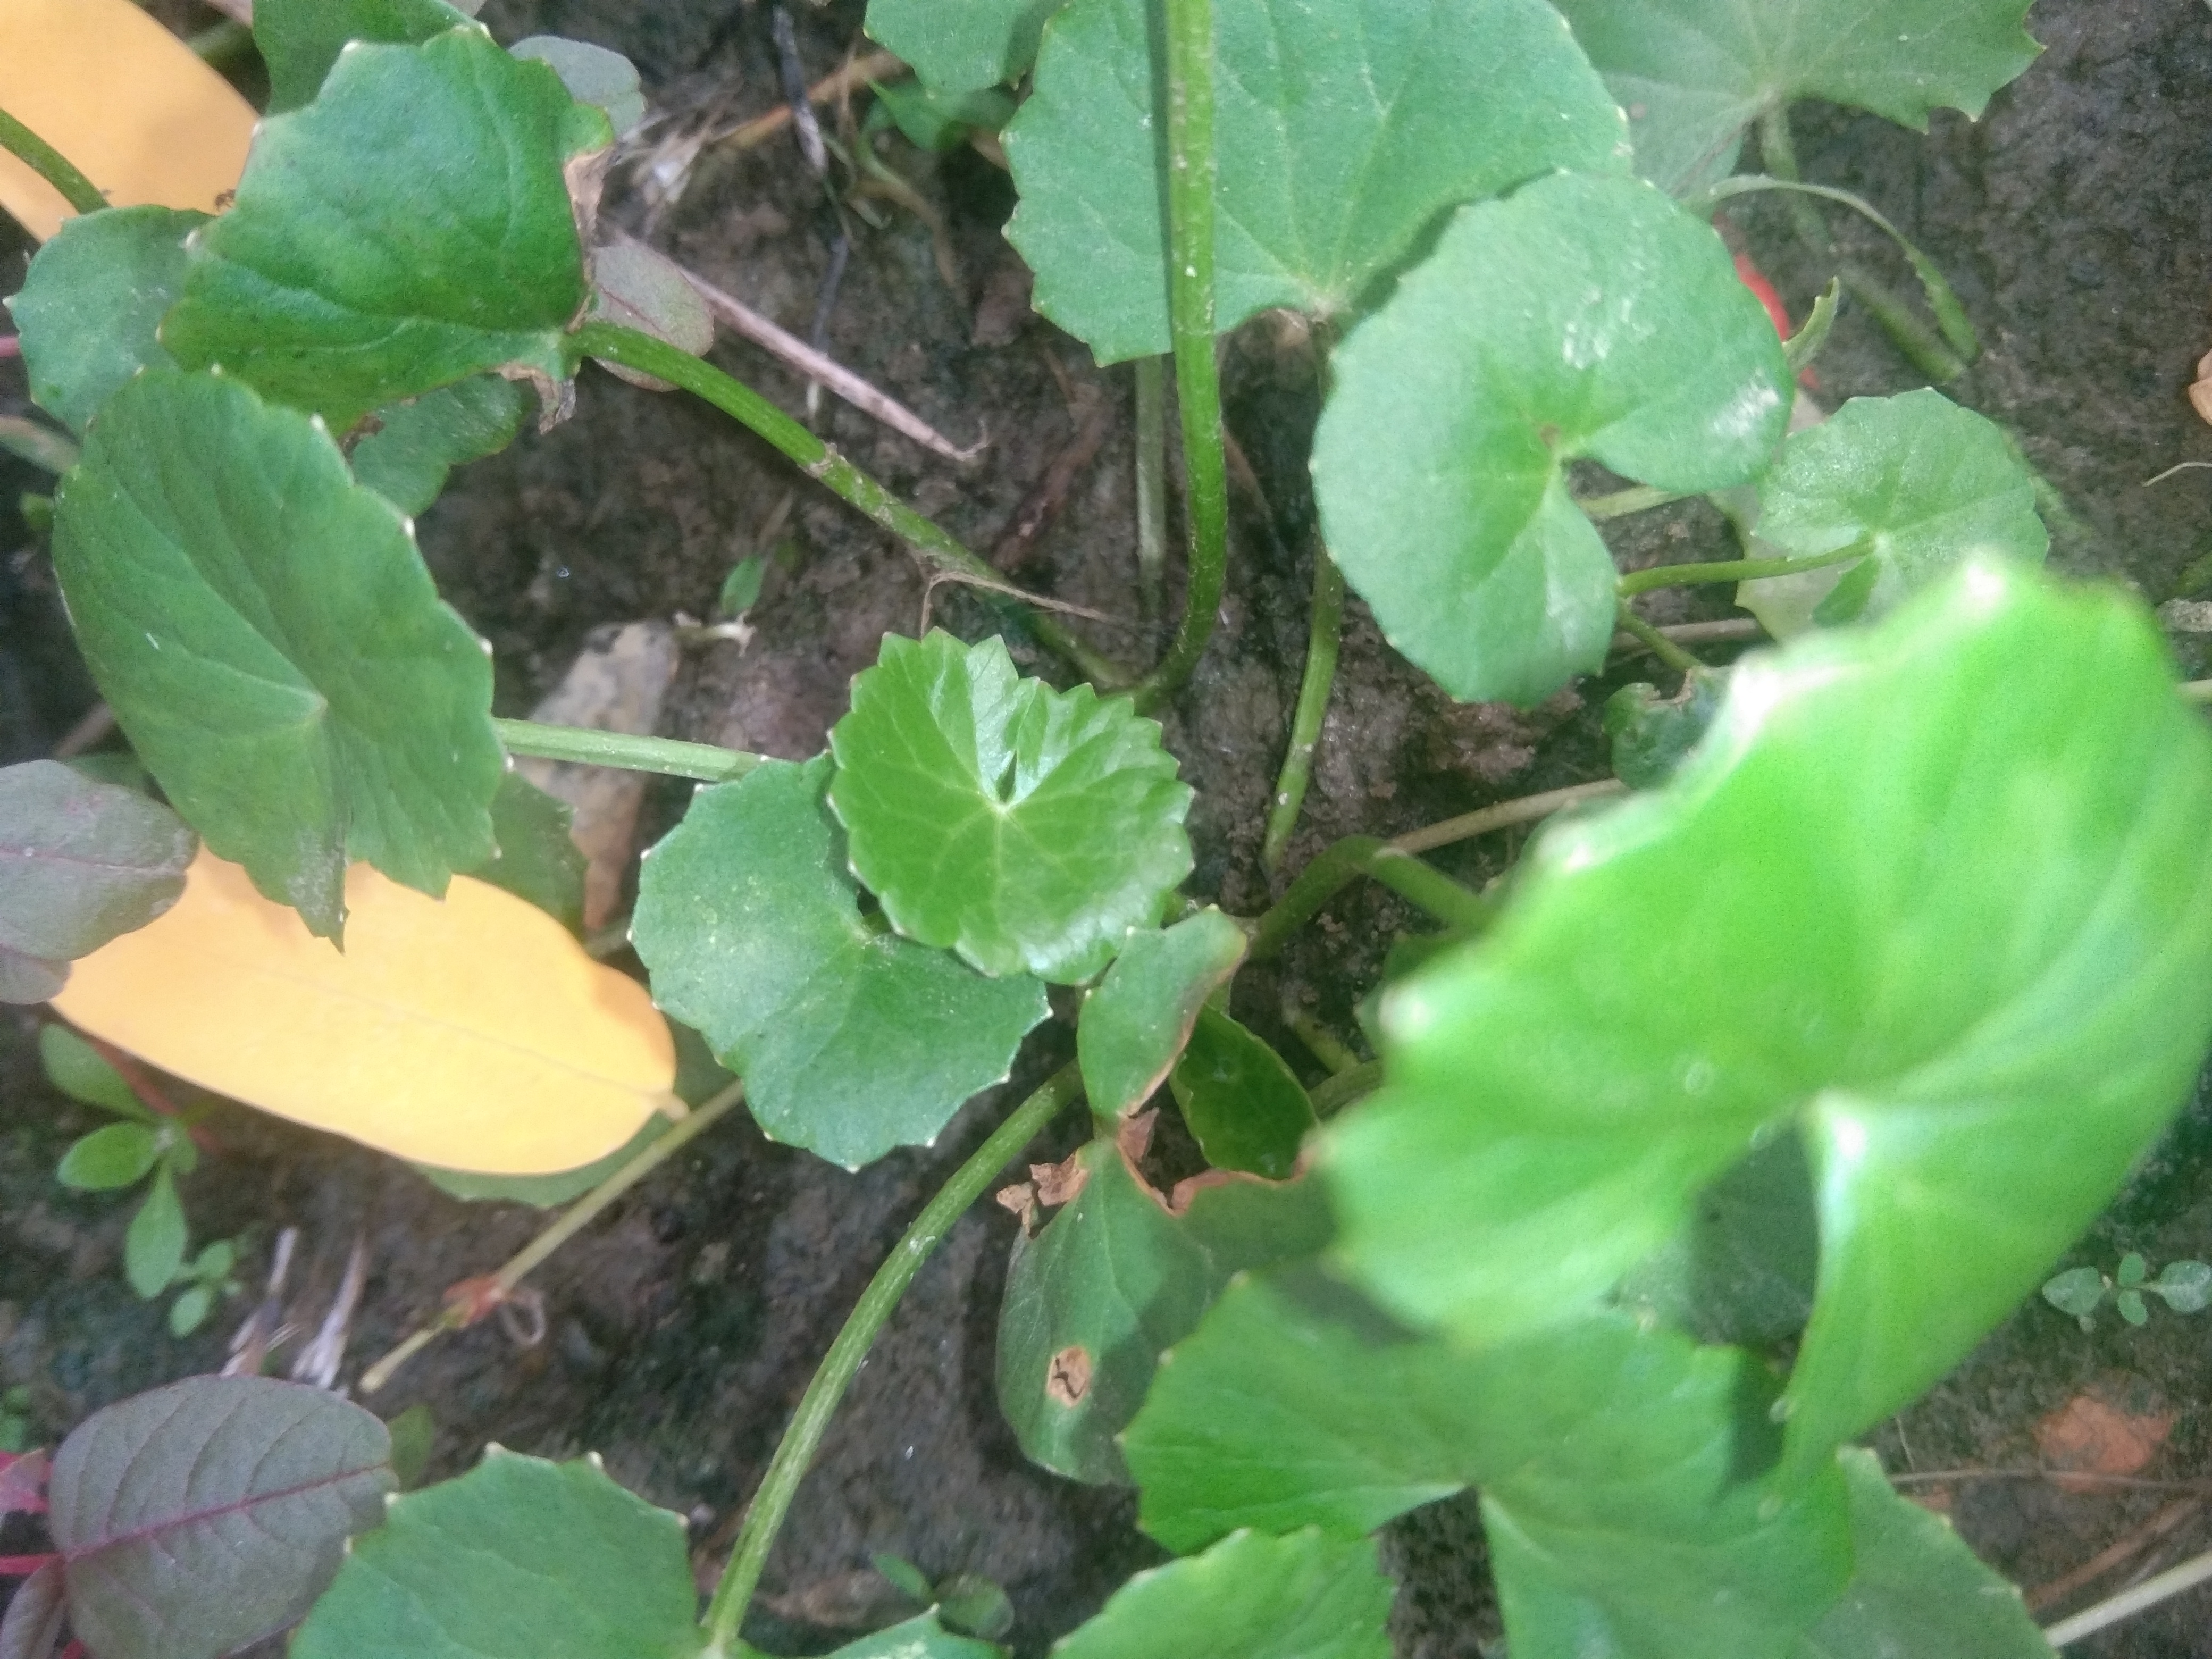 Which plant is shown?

thankuni
